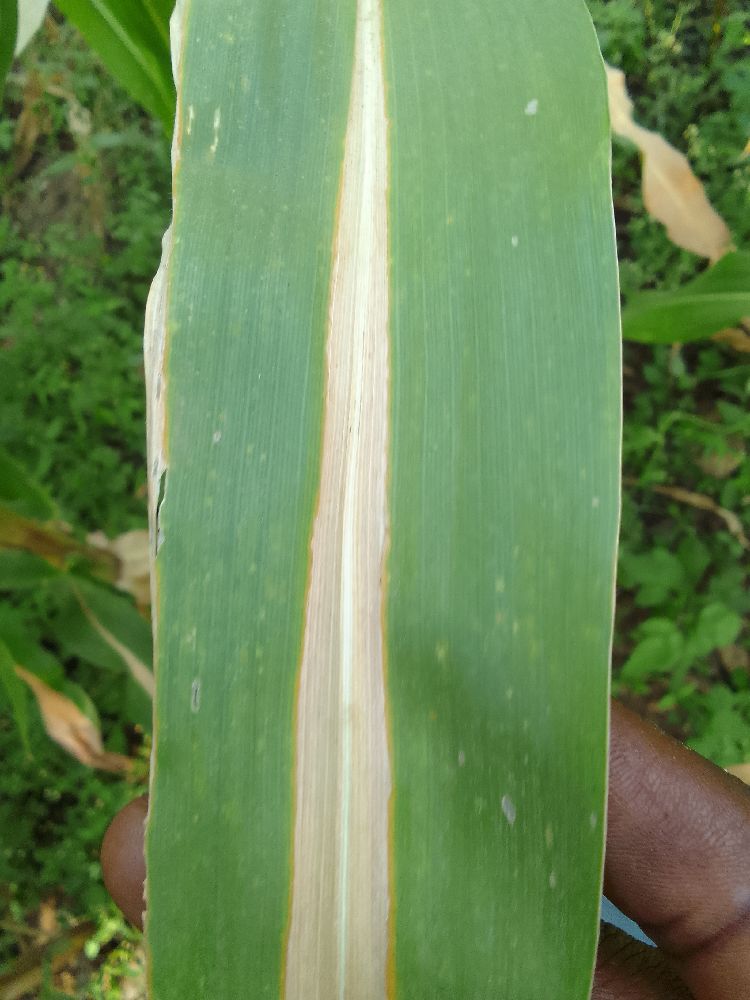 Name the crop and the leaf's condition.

maize, maize lethal necrosis
